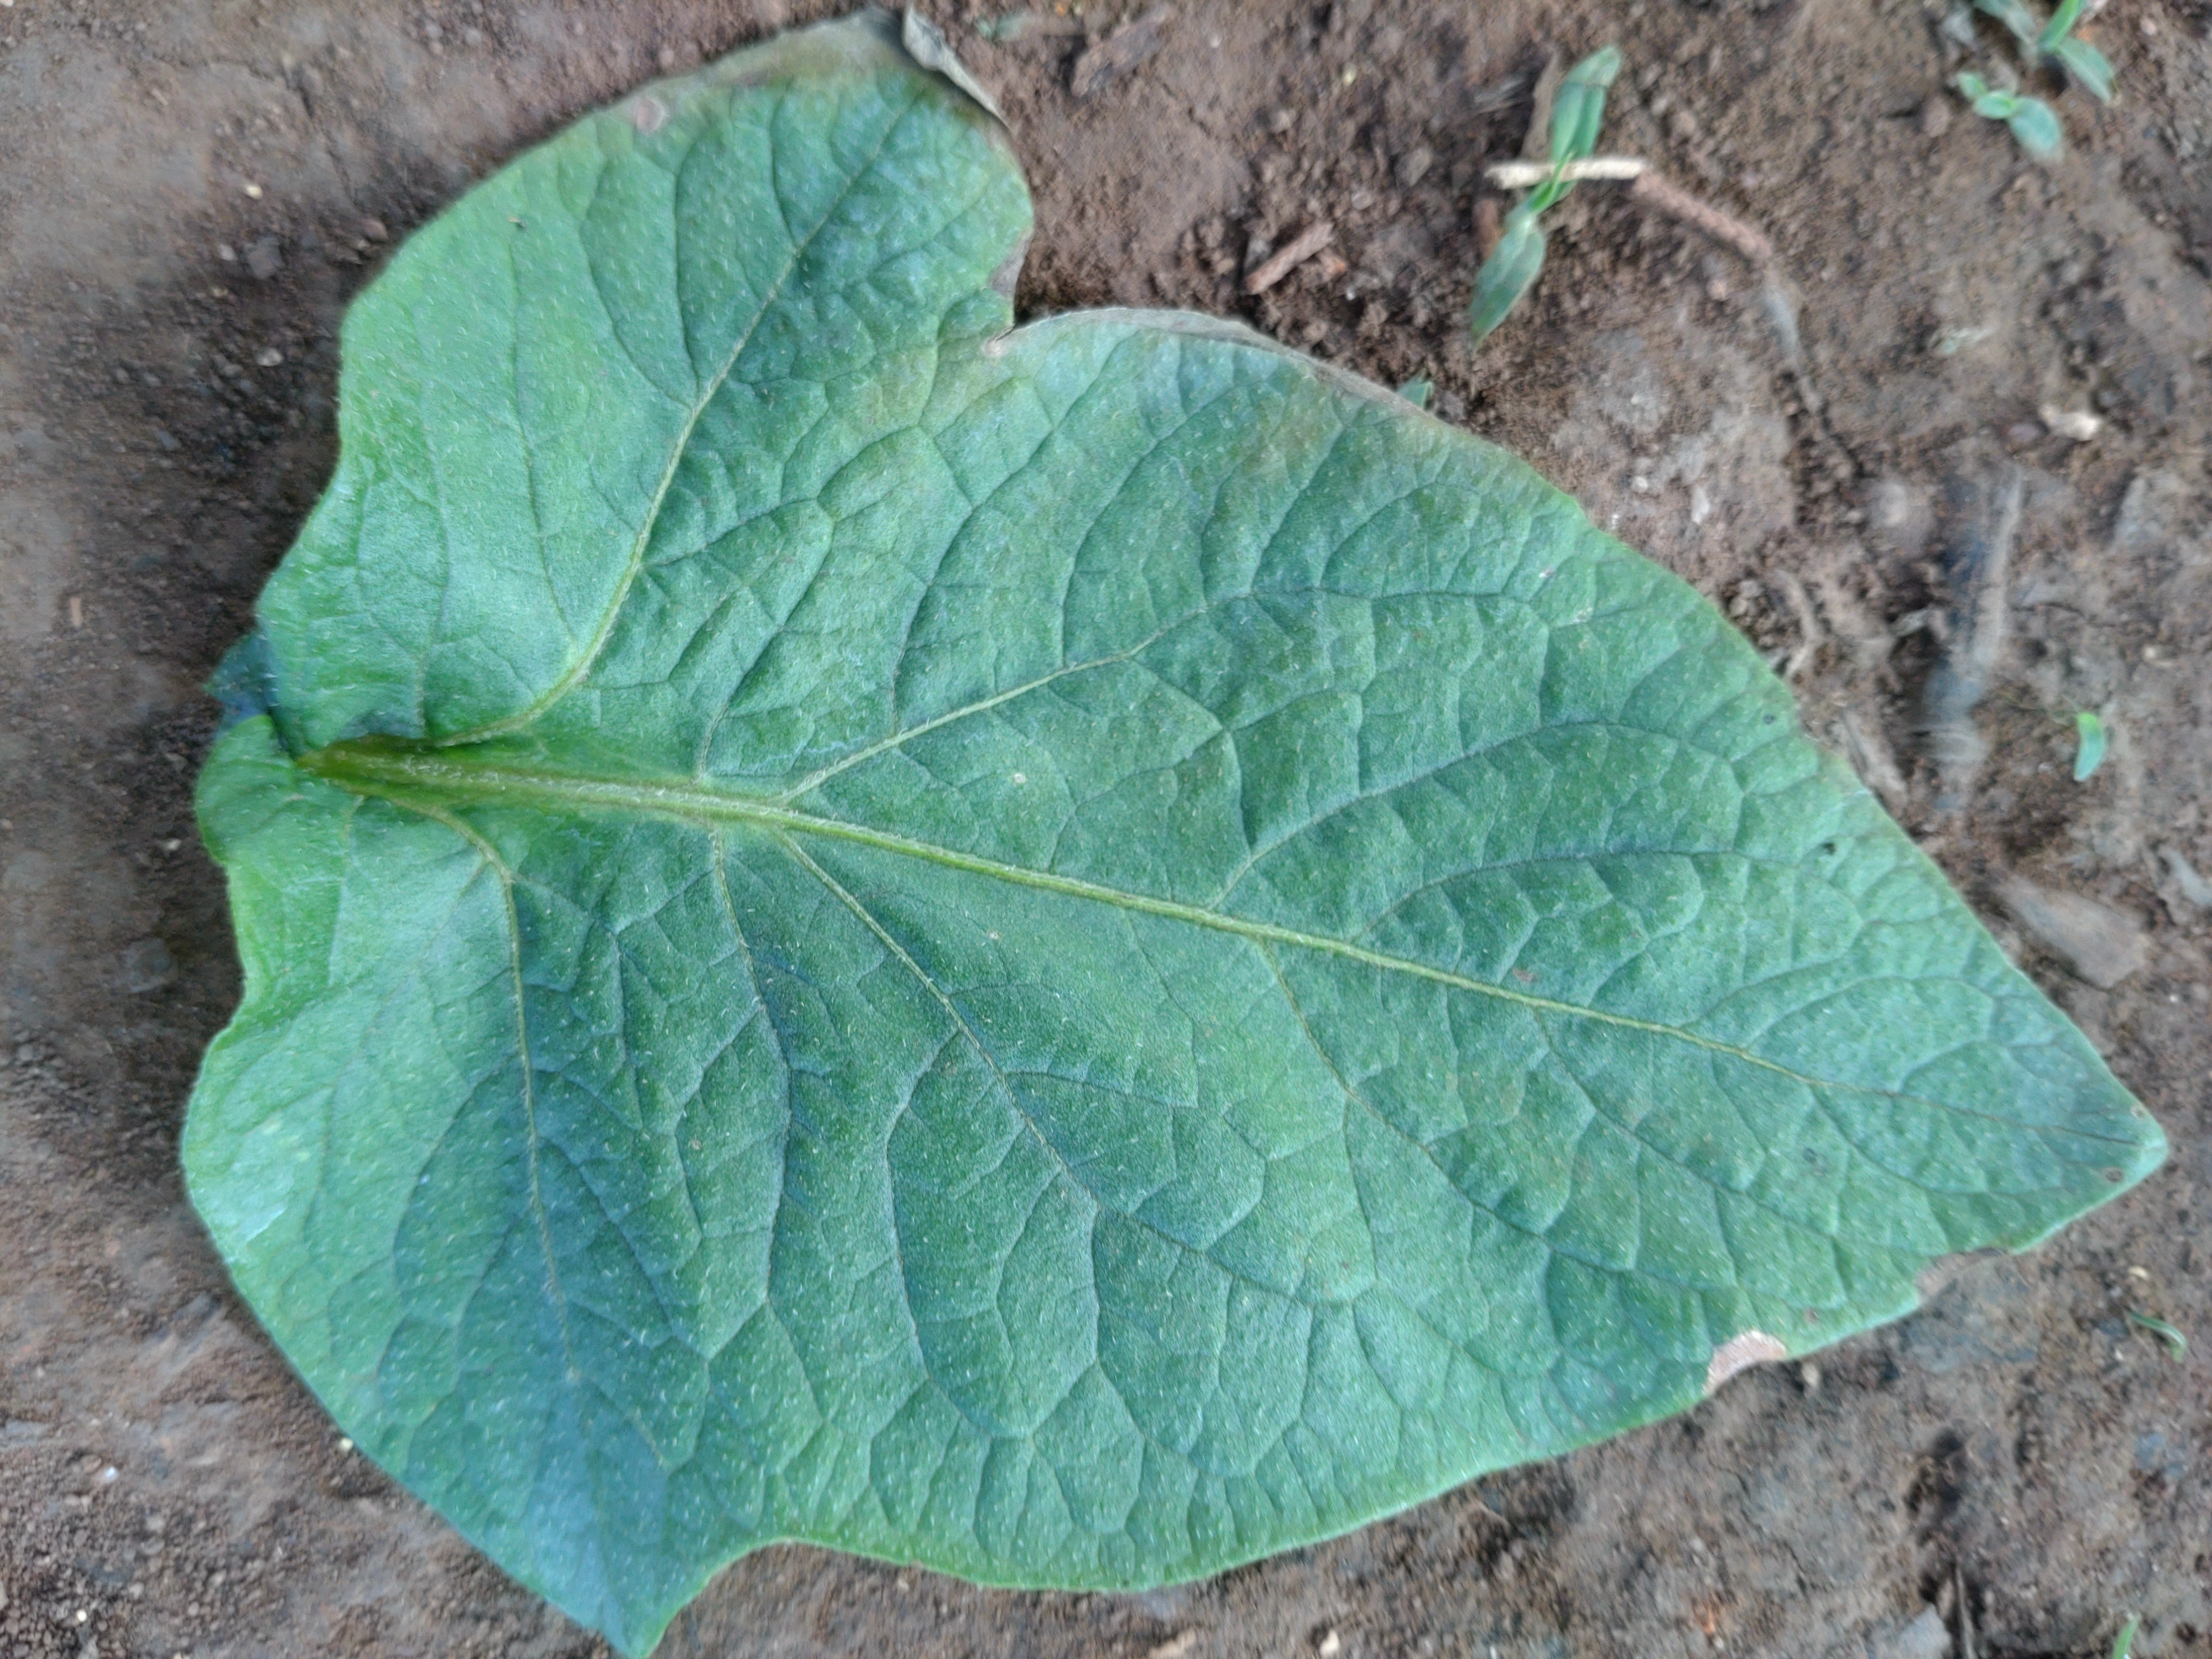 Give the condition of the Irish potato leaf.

early blight
